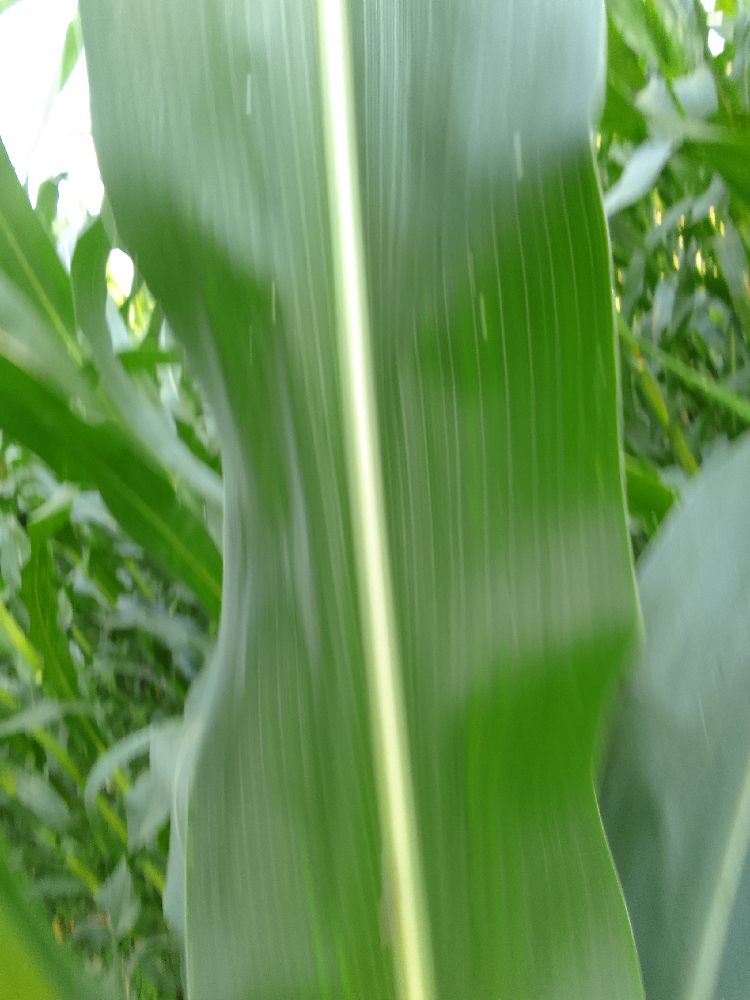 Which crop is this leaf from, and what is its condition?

maize, healthy
